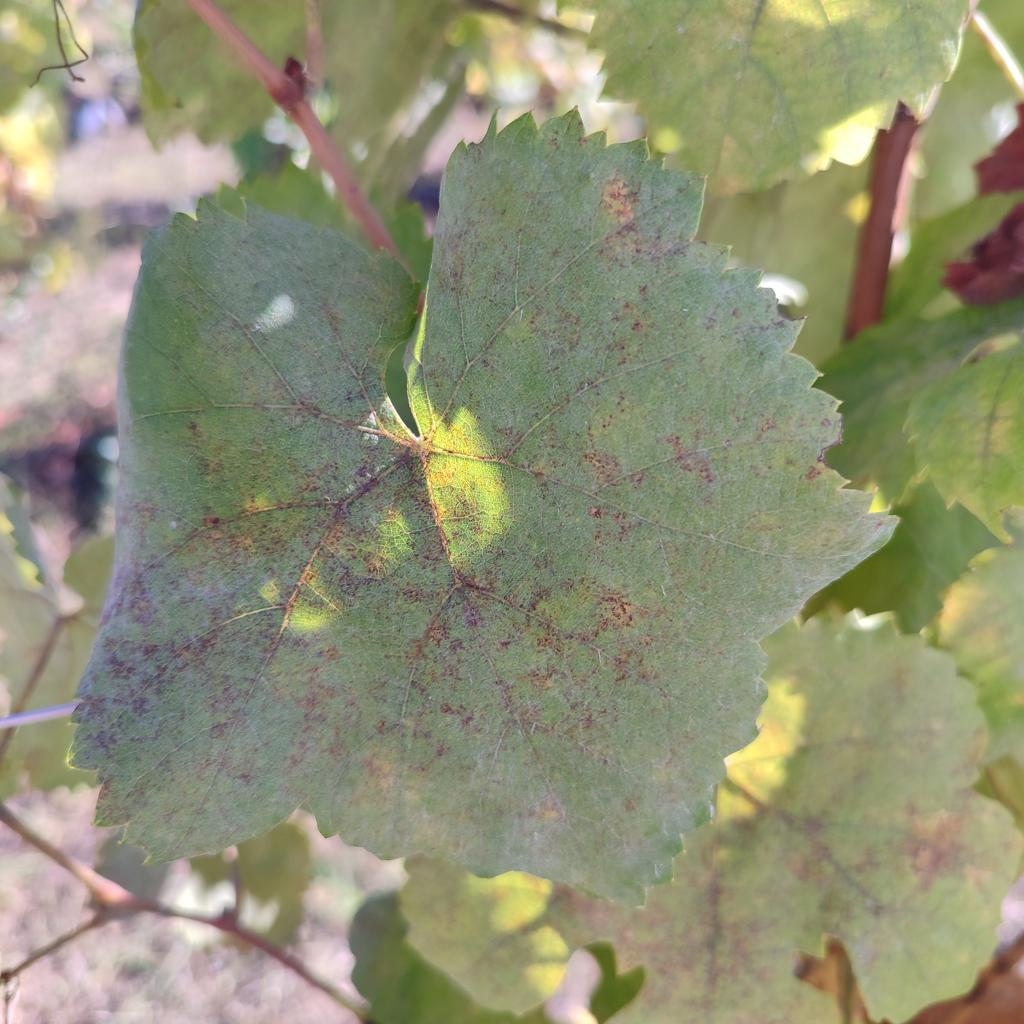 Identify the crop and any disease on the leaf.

grapevine, powdery mildew
